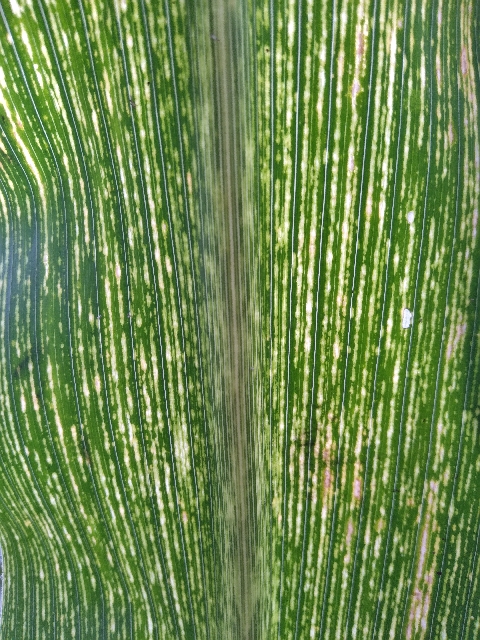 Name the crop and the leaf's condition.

maize, maize streak virus
